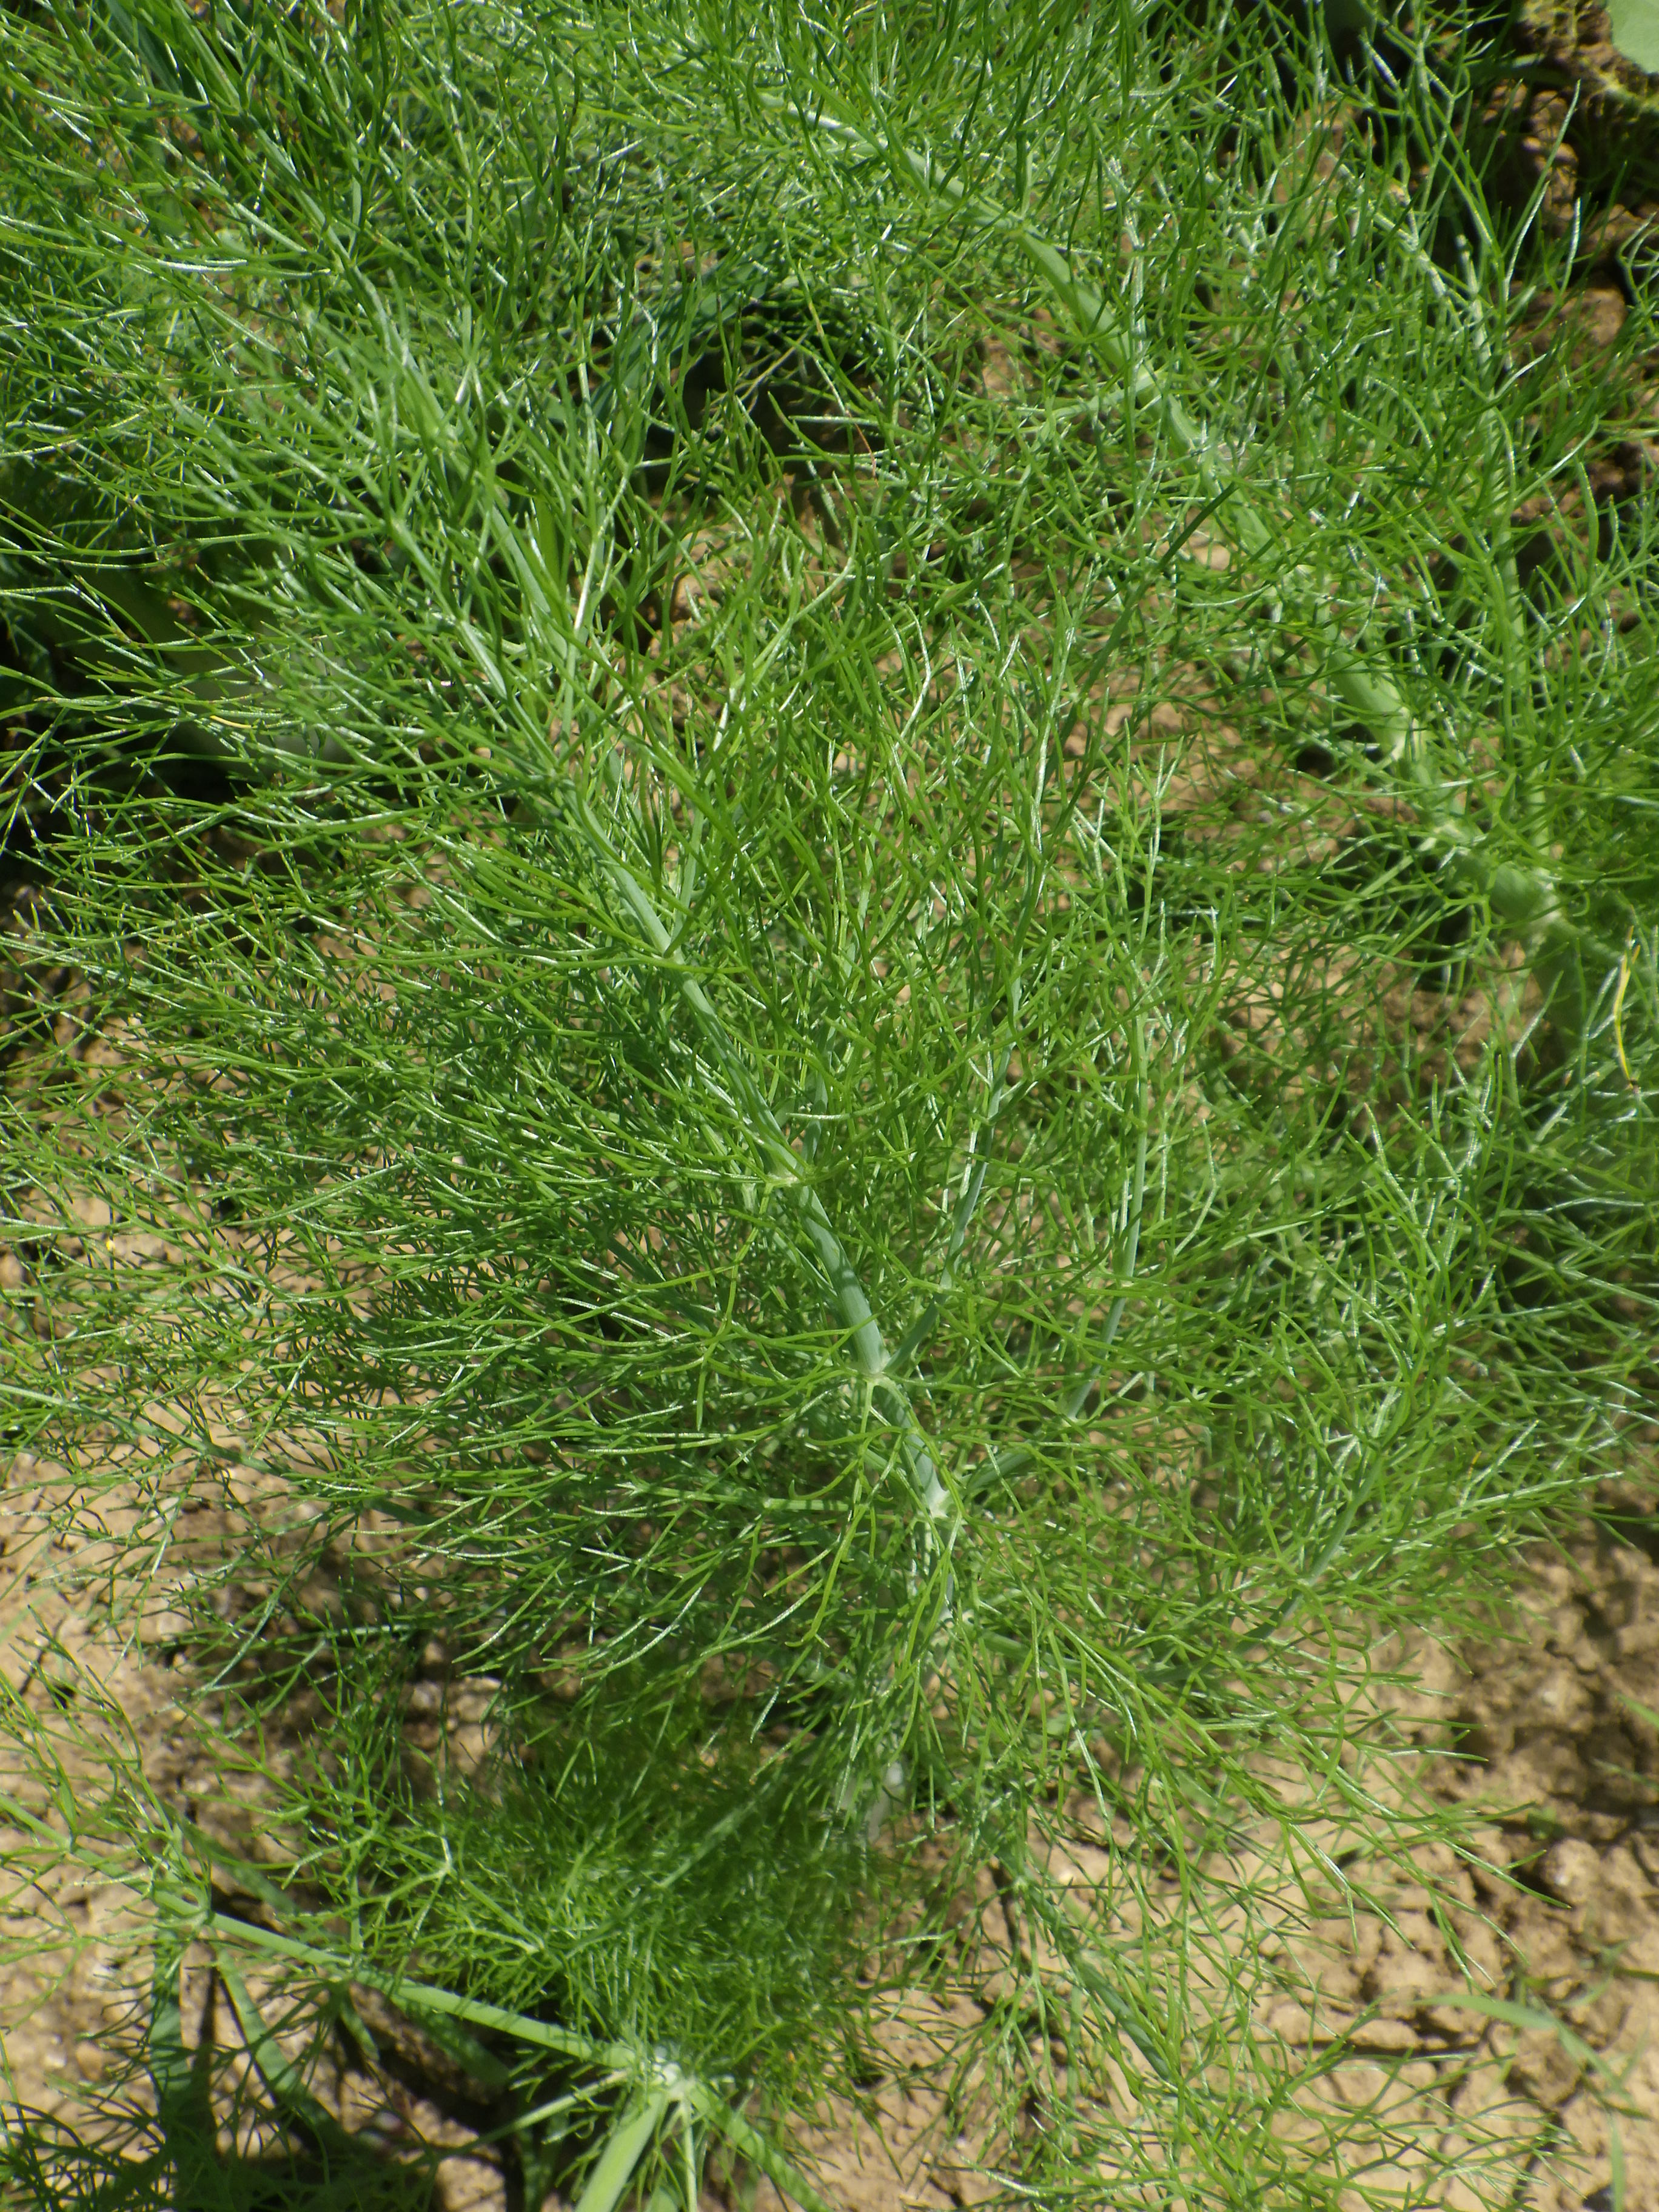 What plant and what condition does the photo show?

fennel, healthy
